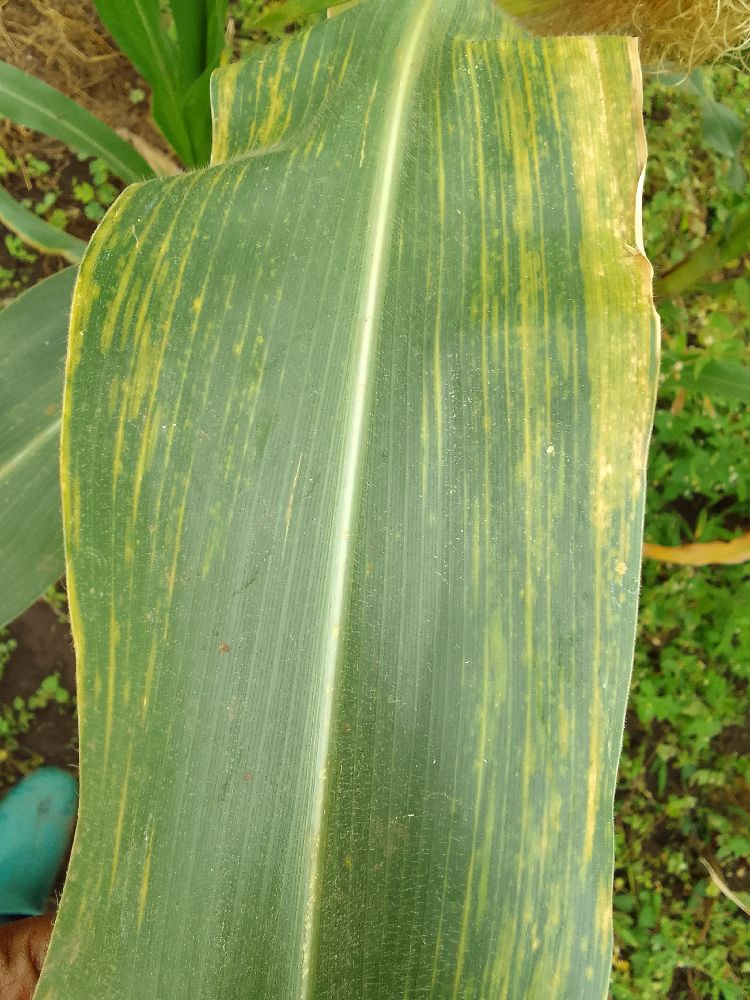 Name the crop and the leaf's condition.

maize, maize lethal necrosis
